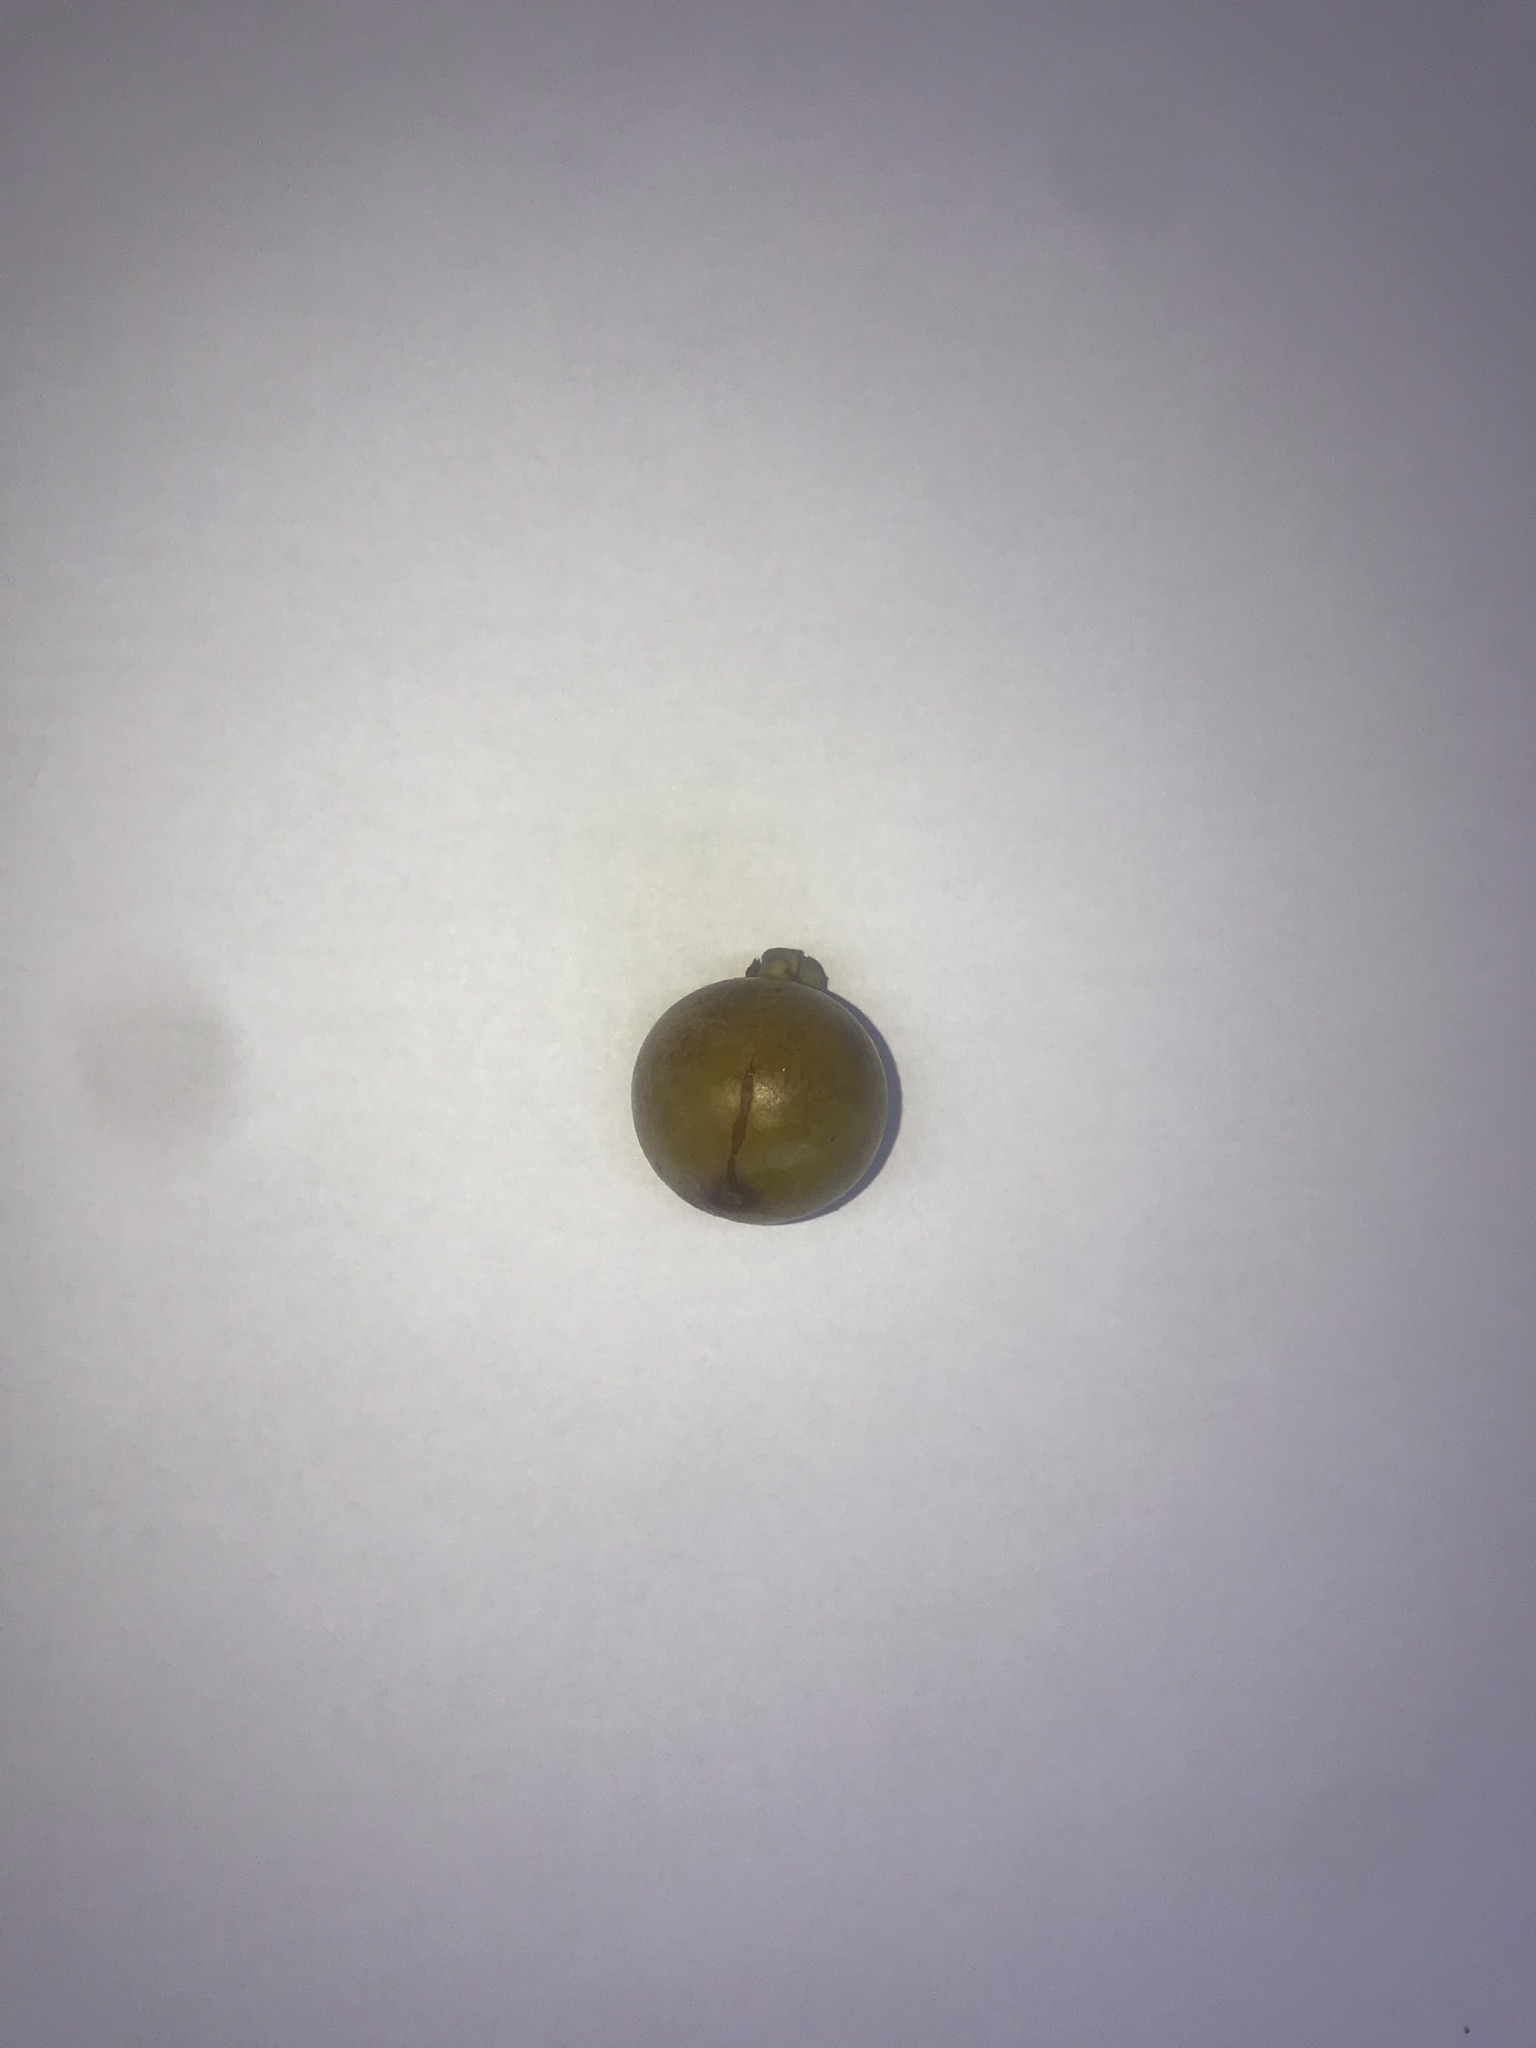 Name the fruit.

gabiroba
